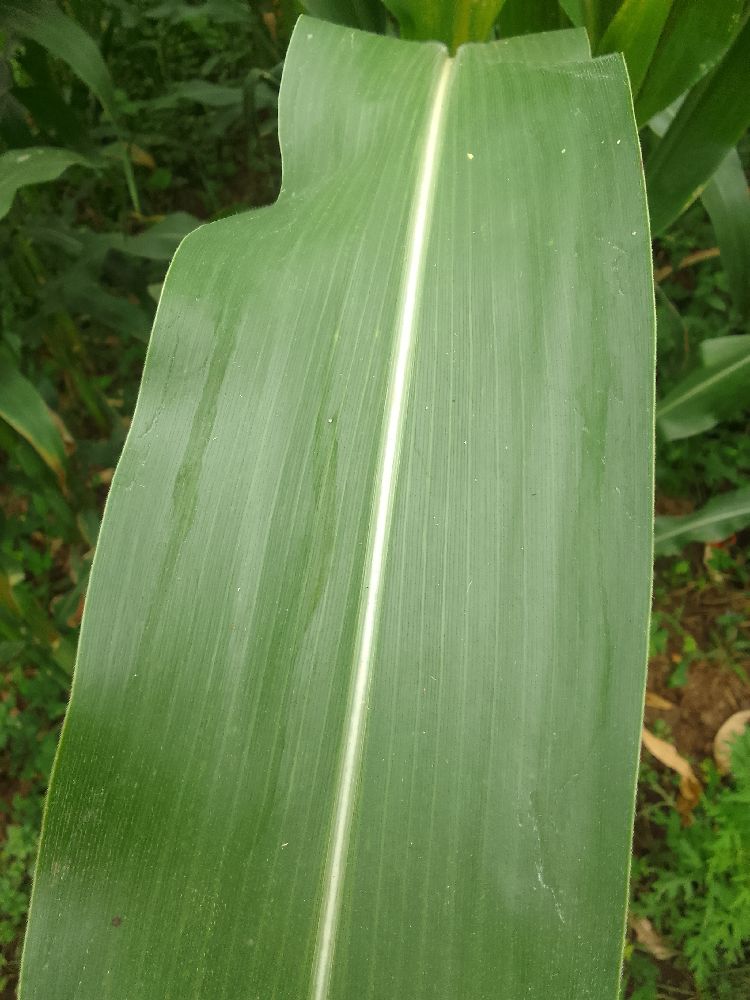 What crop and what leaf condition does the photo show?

maize, healthy
